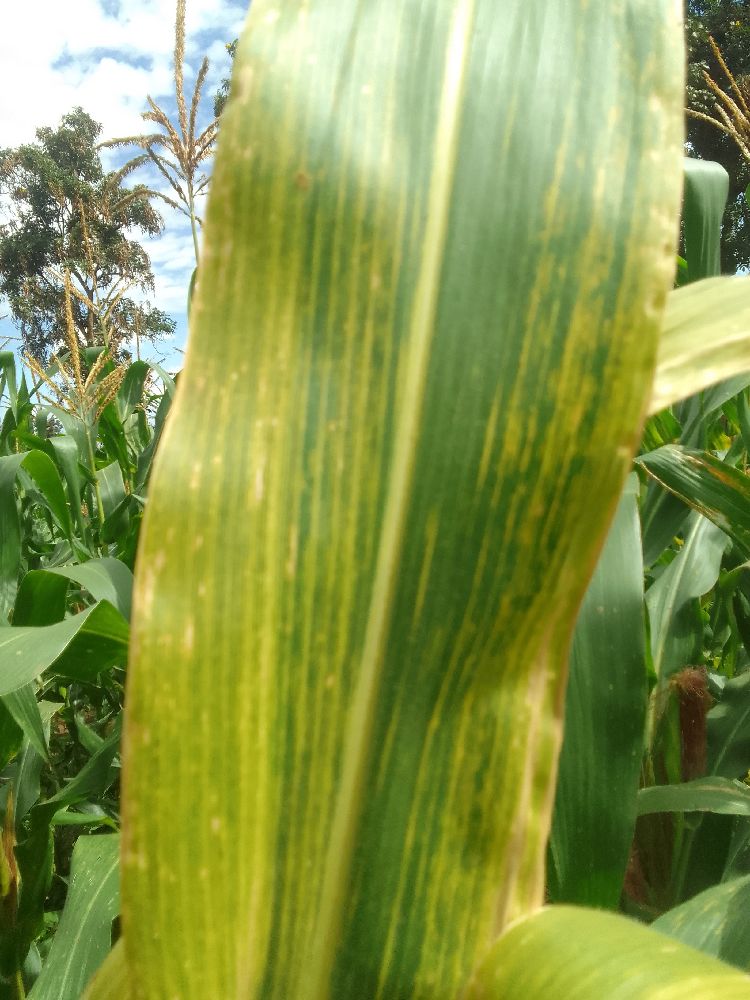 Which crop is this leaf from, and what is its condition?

maize, maize lethal necrosis
